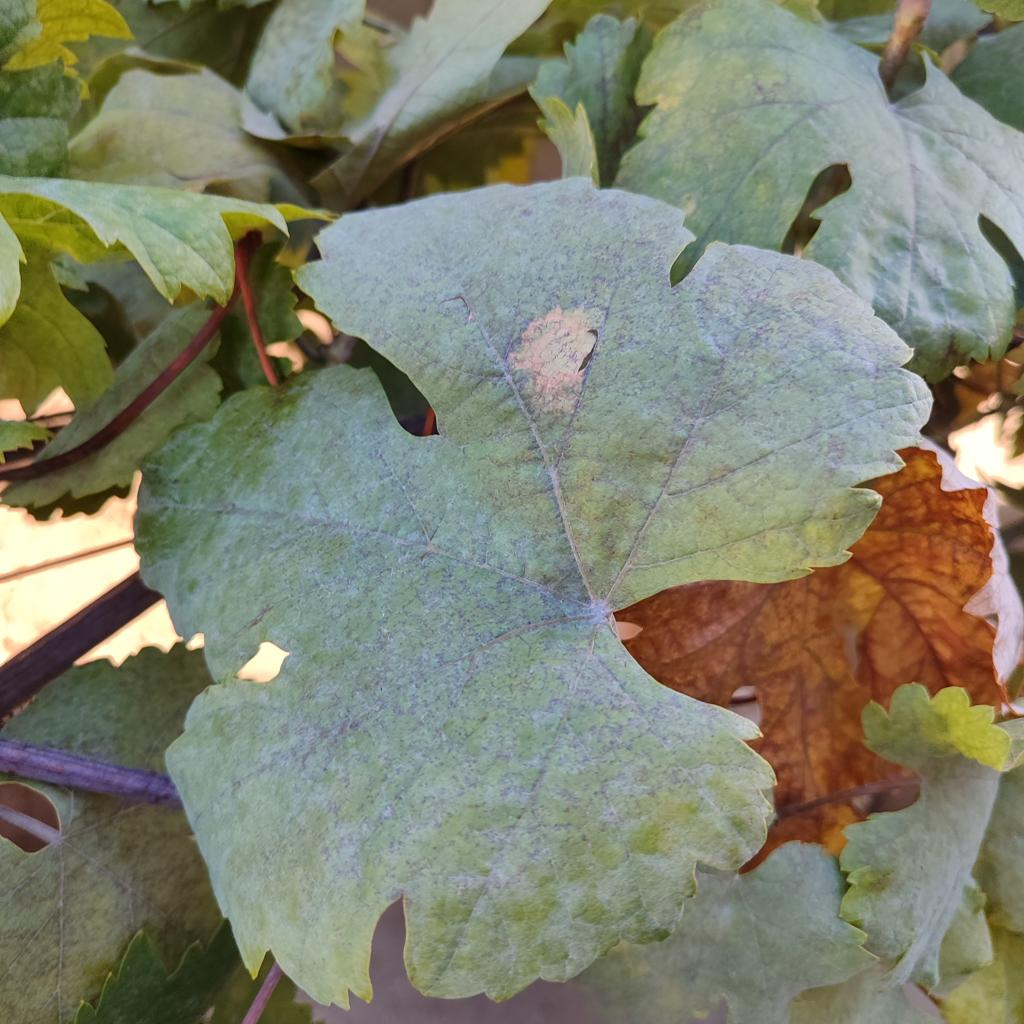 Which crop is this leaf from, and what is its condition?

grapevine, powdery mildew
